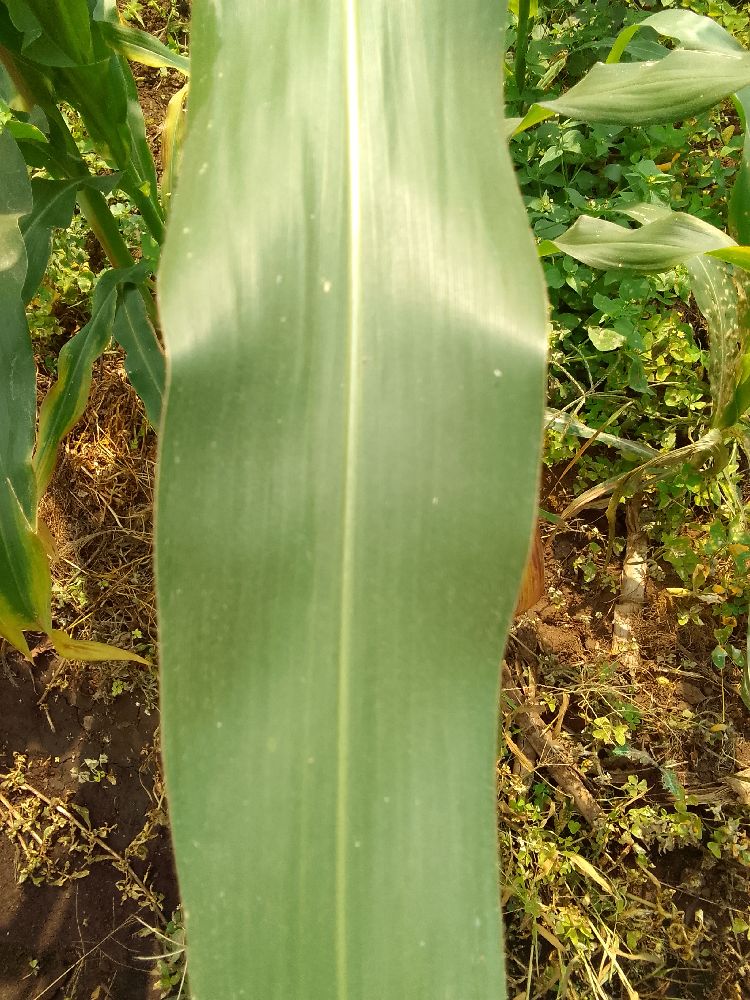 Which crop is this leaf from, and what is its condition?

maize, healthy
